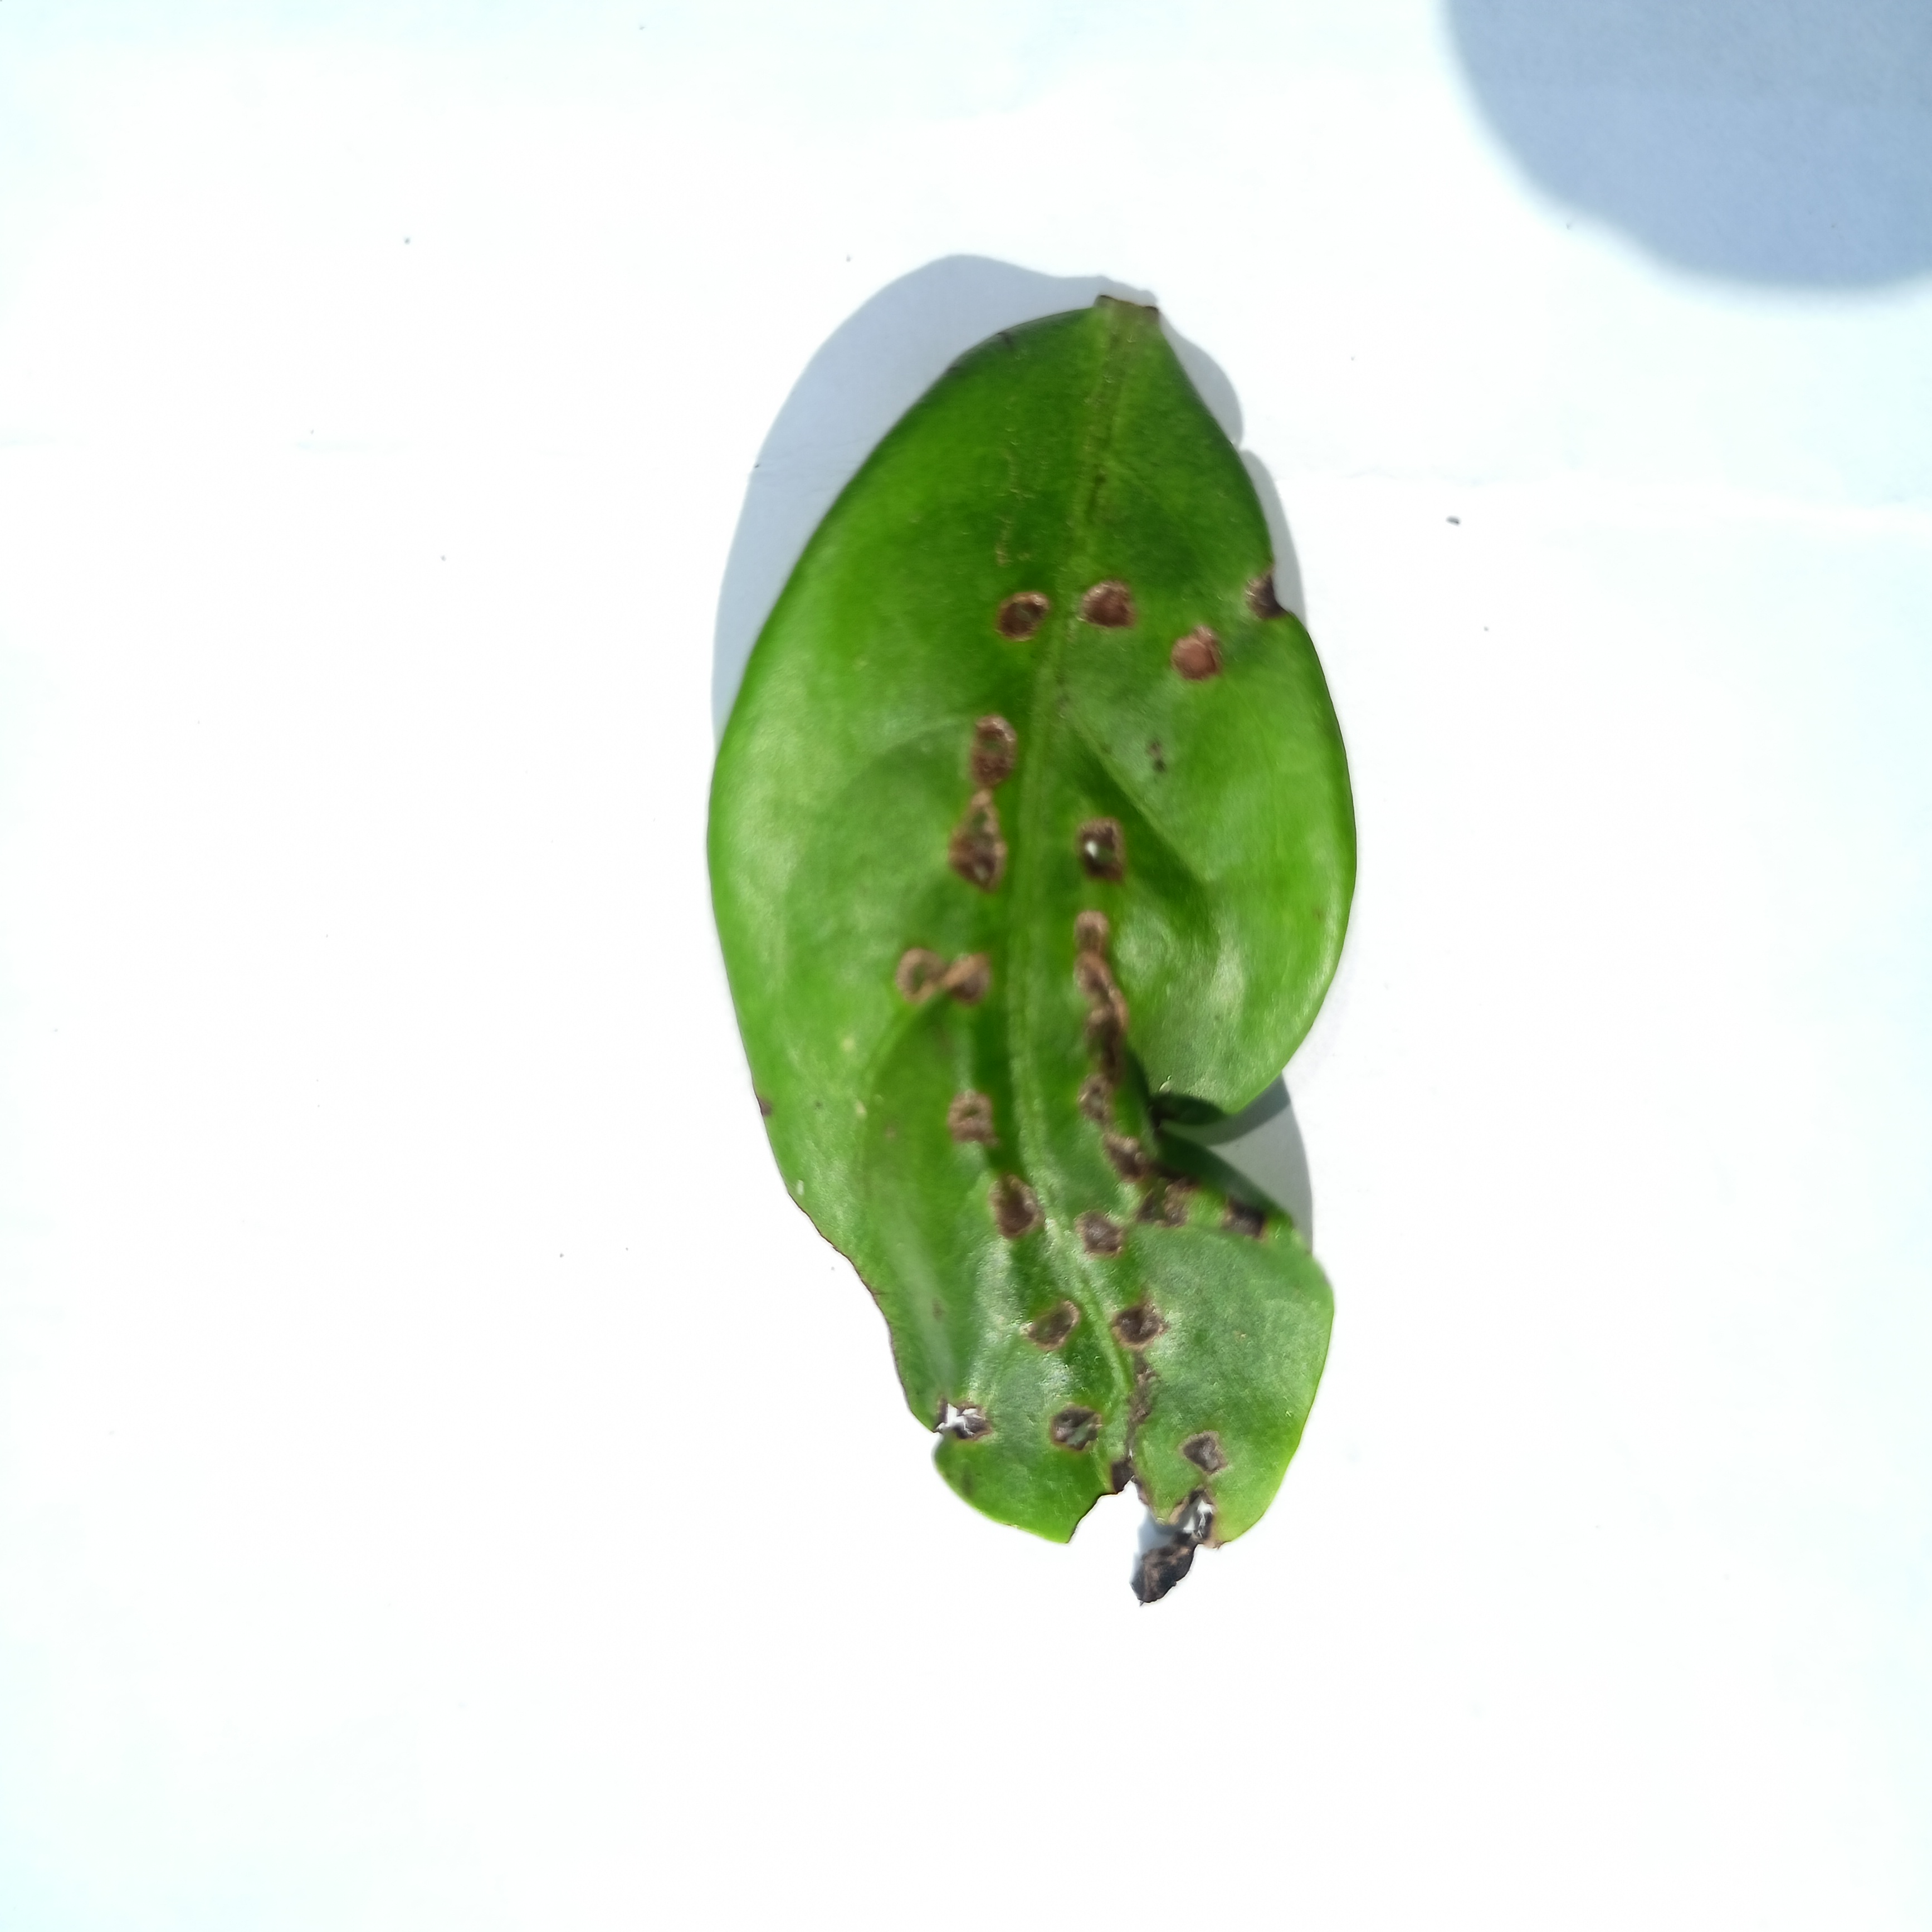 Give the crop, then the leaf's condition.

tea, helopeltis
